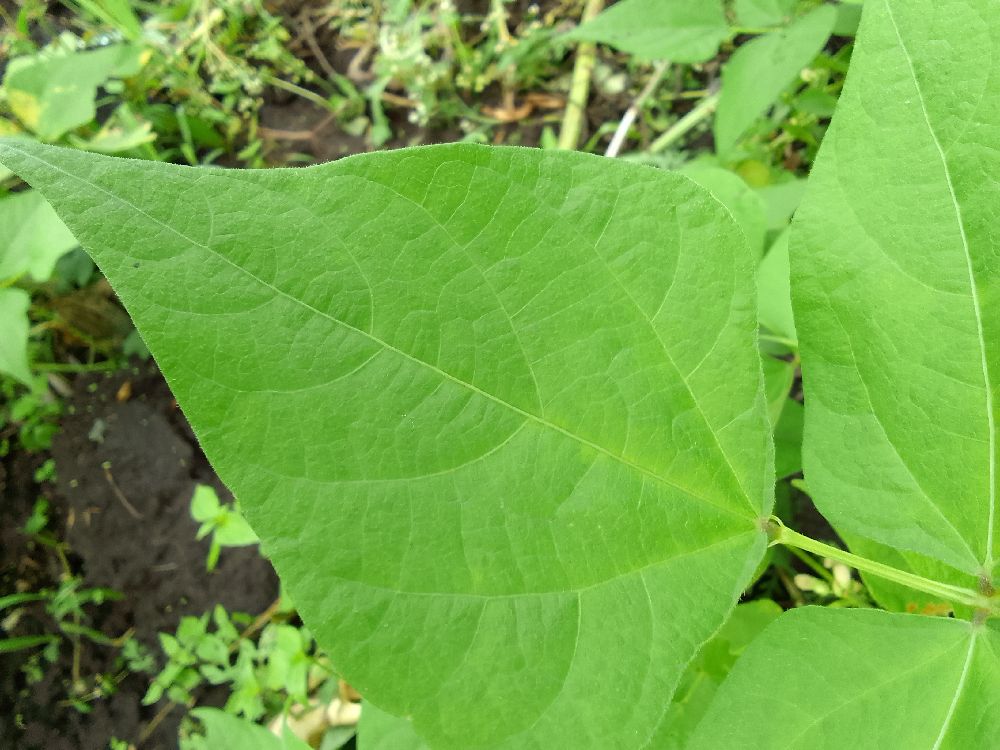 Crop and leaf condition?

common bean, healthy
